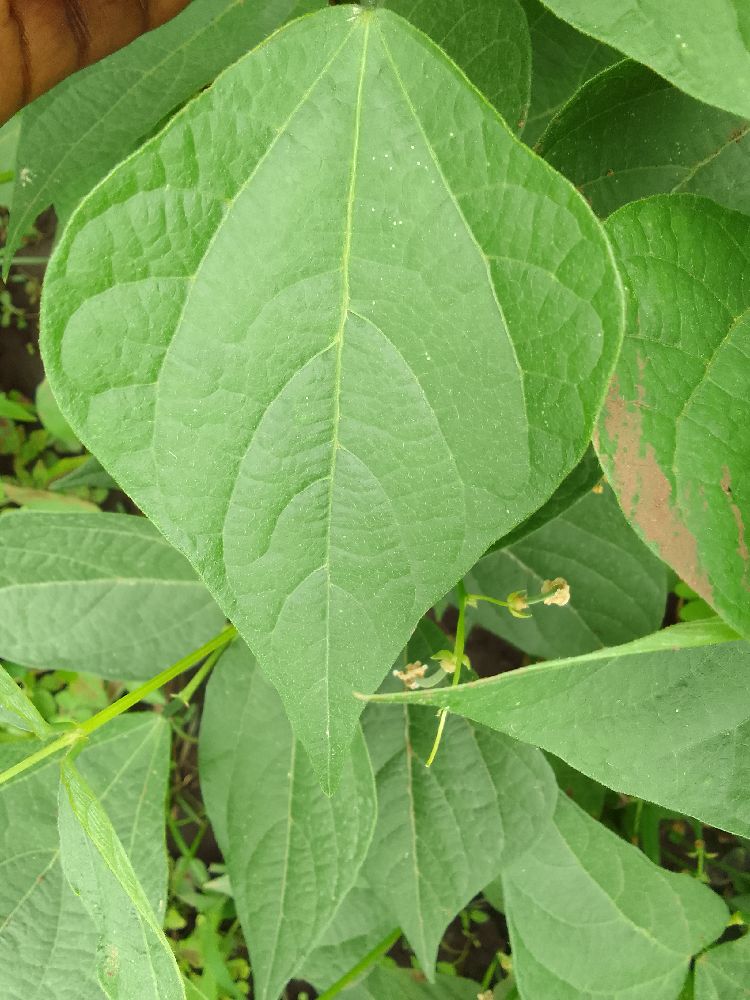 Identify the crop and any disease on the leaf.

common bean, healthy
